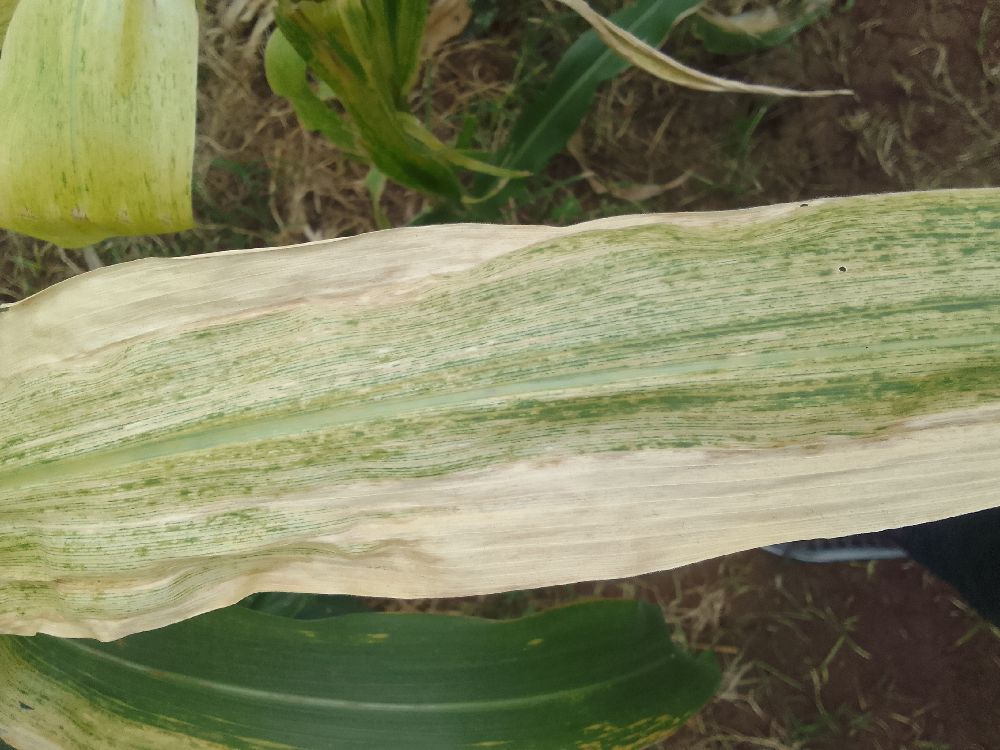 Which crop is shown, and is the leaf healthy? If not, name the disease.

maize, maize lethal necrosis
